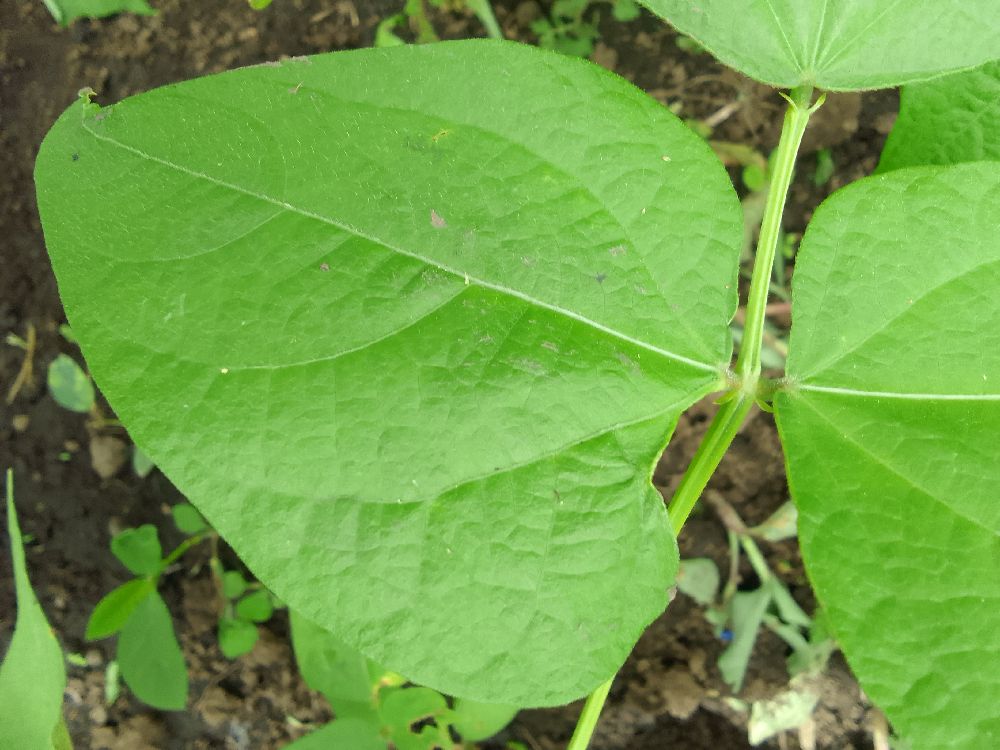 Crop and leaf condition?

common bean, healthy
